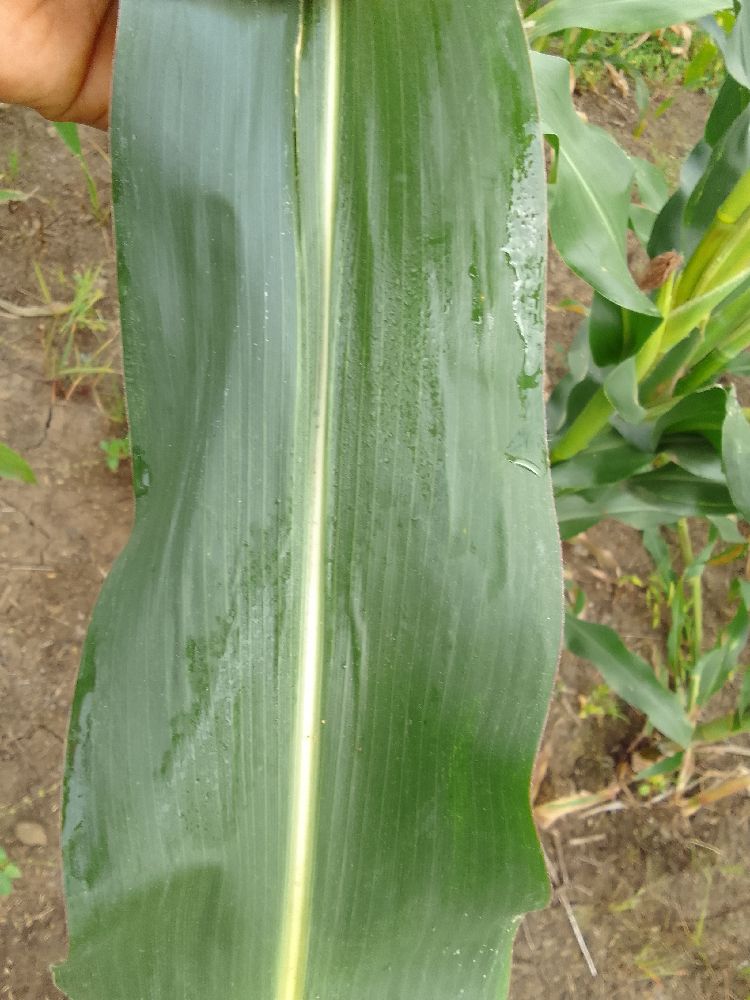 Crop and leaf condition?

maize, healthy
